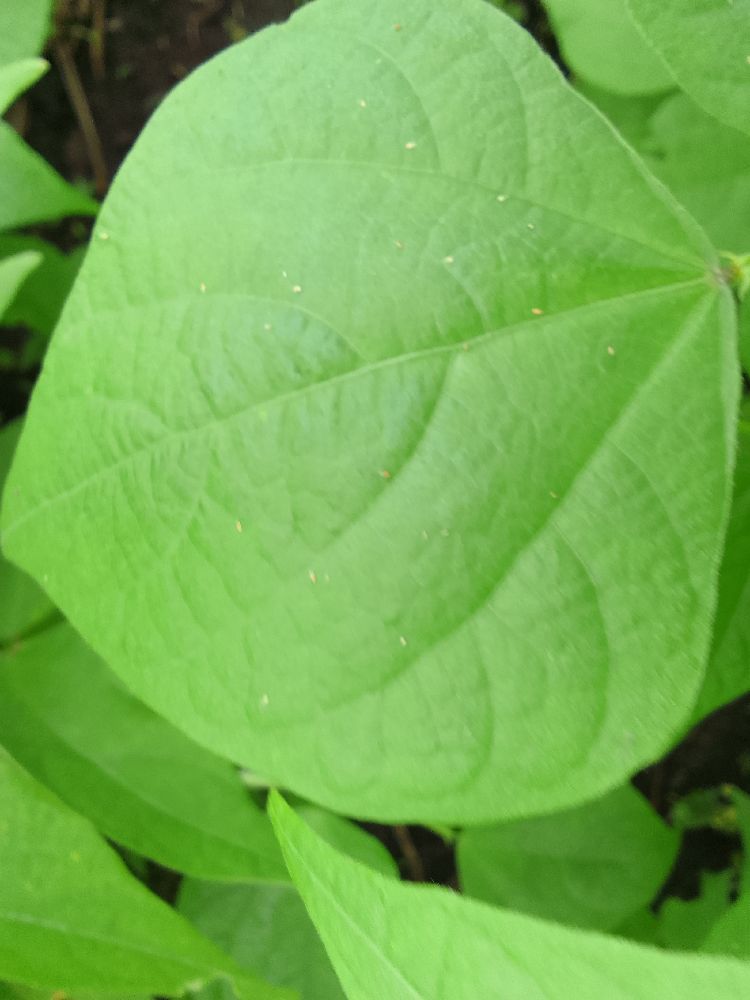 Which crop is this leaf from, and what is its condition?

common bean, healthy
